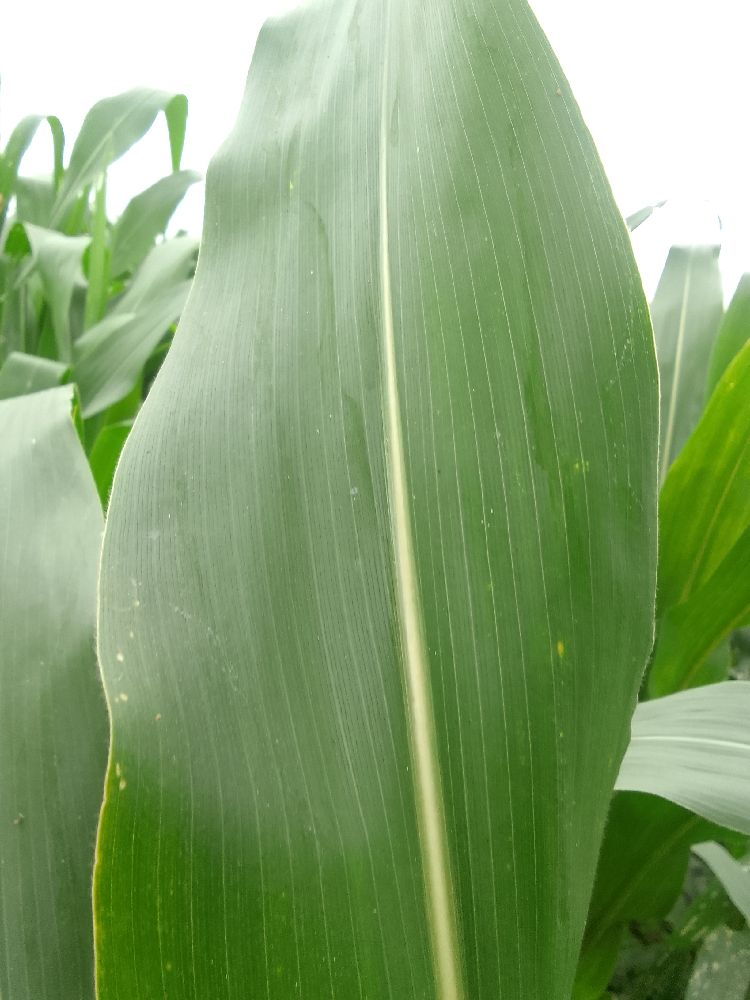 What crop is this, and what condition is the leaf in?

maize, healthy
